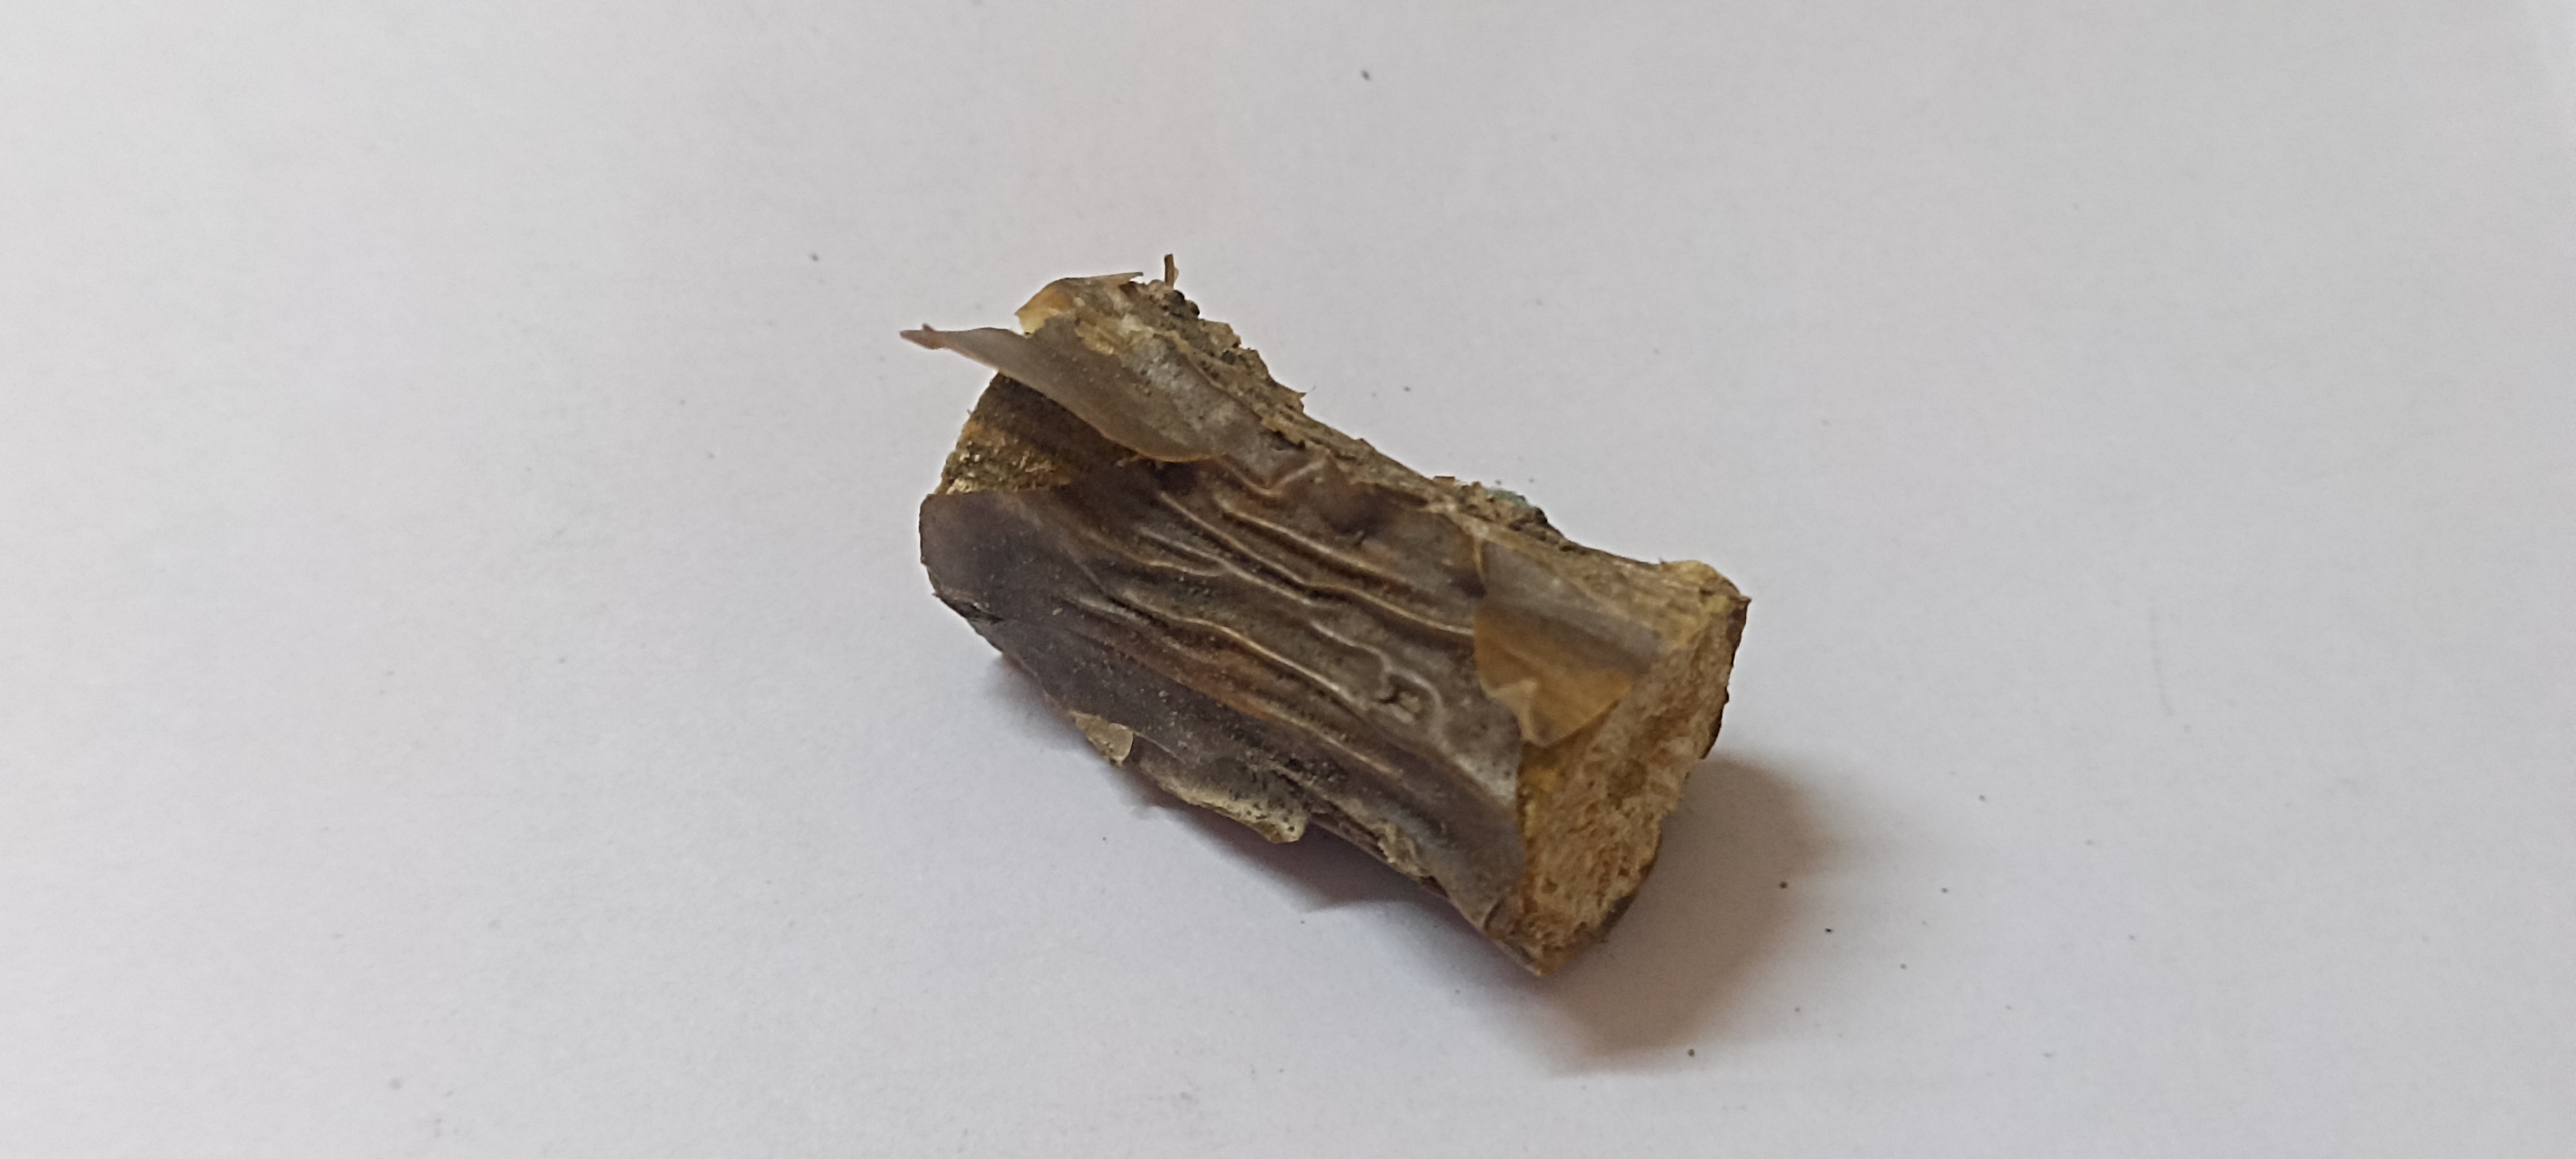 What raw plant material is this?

gulvel
